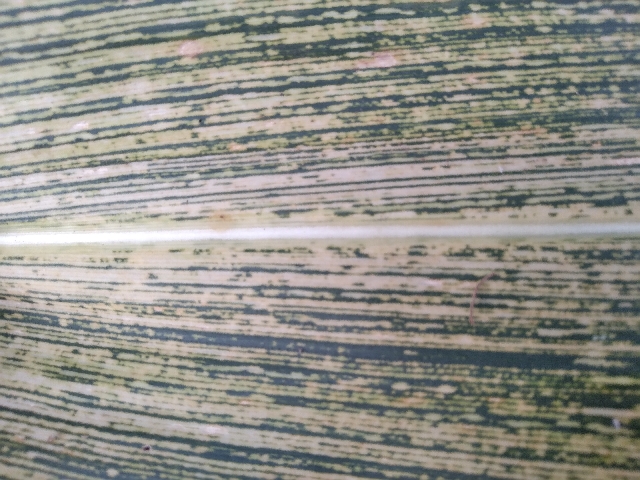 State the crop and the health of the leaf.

maize, maize streak virus
